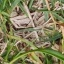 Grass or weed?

grass
